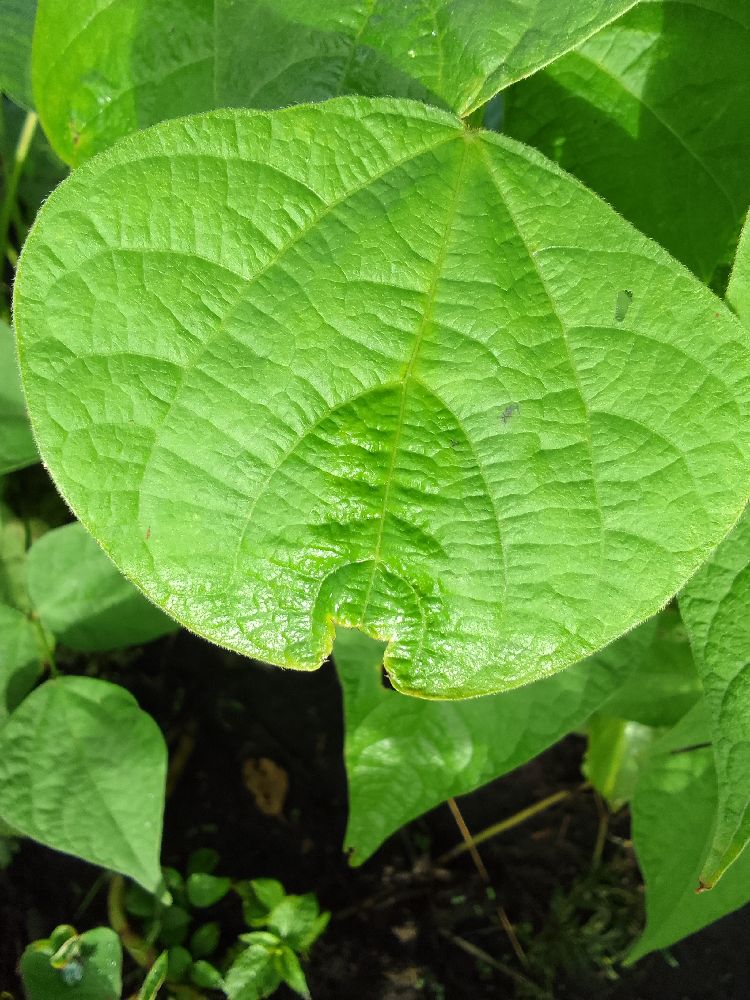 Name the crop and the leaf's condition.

common bean, healthy
